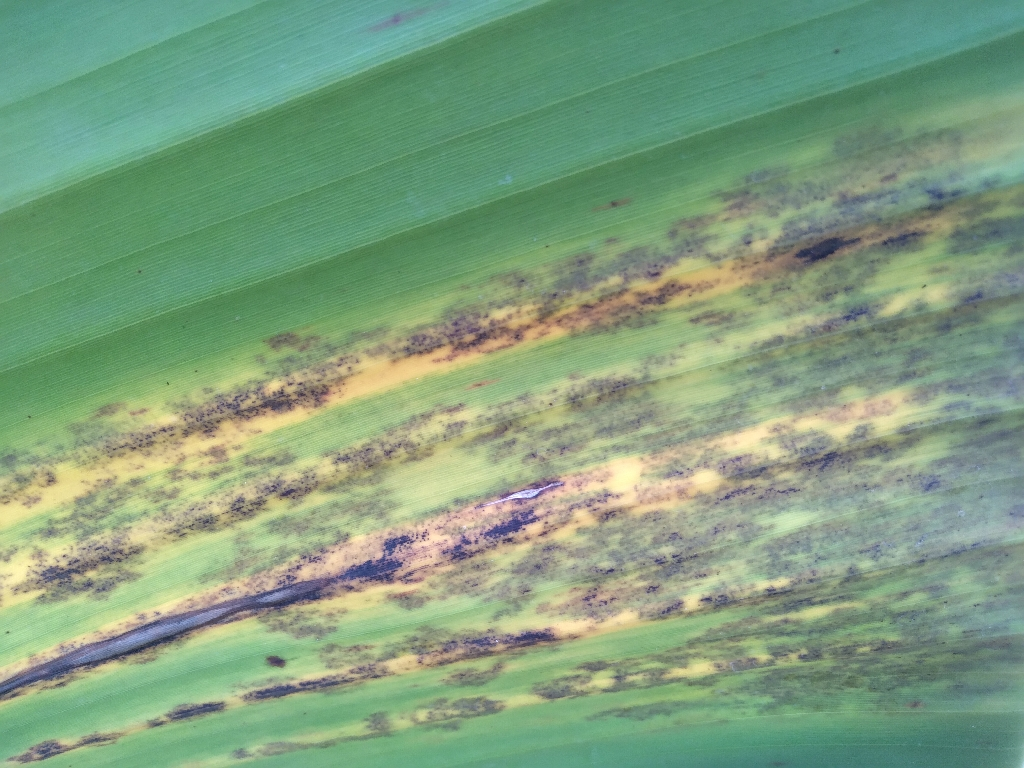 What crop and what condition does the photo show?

banana, black sigatoka
